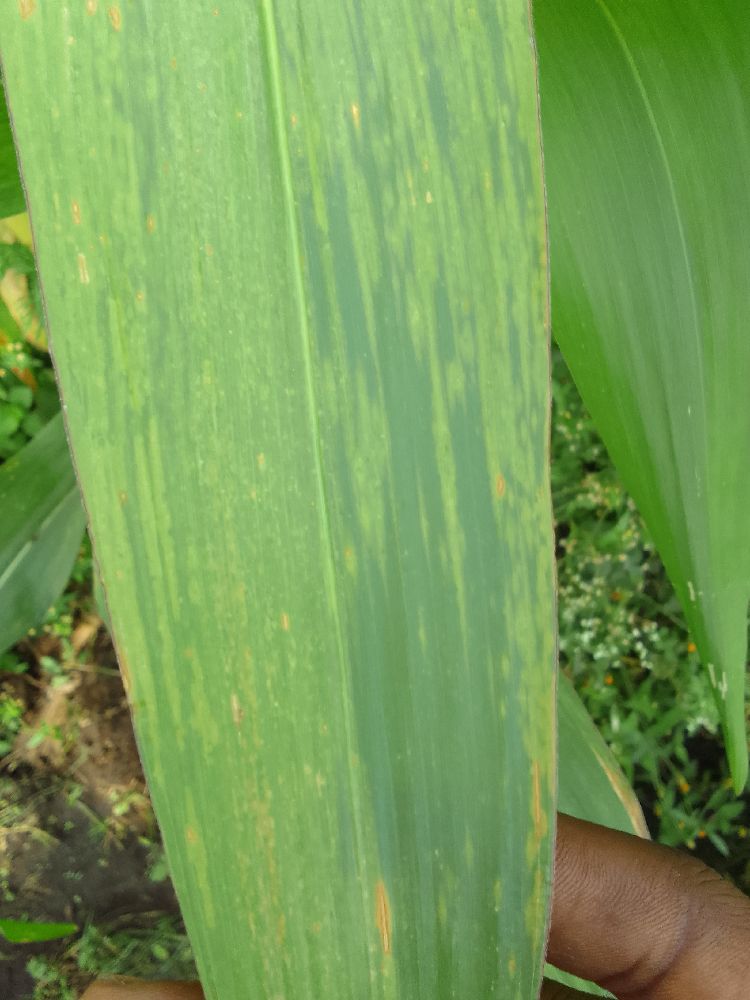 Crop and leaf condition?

maize, maize lethal necrosis
